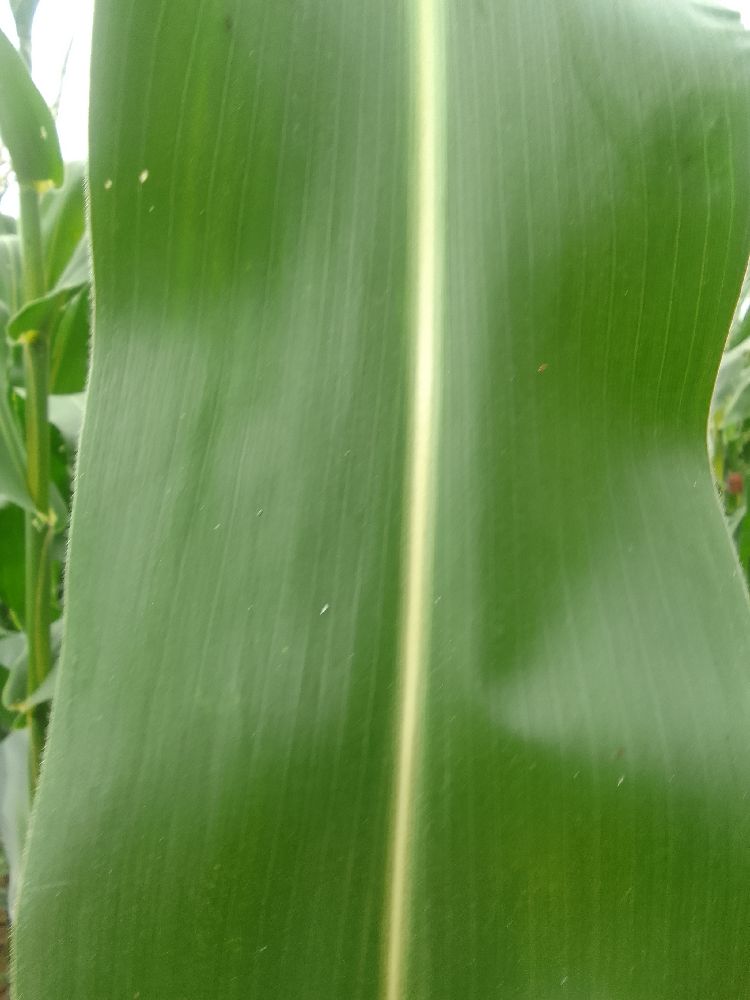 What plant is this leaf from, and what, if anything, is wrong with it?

maize, healthy
